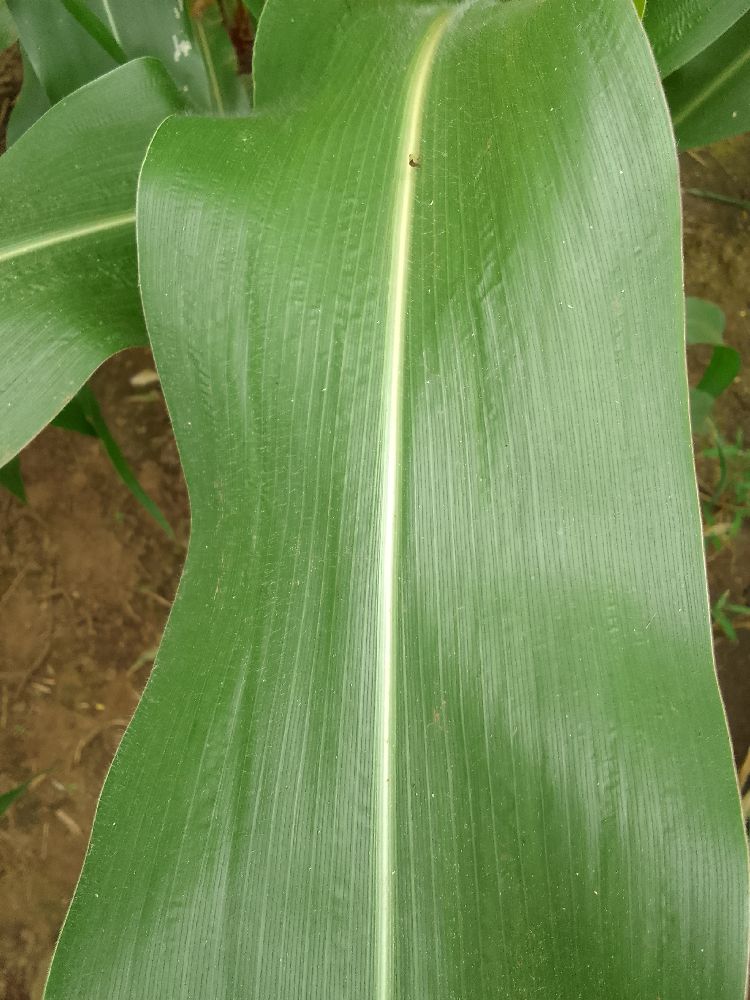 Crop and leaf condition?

maize, healthy
